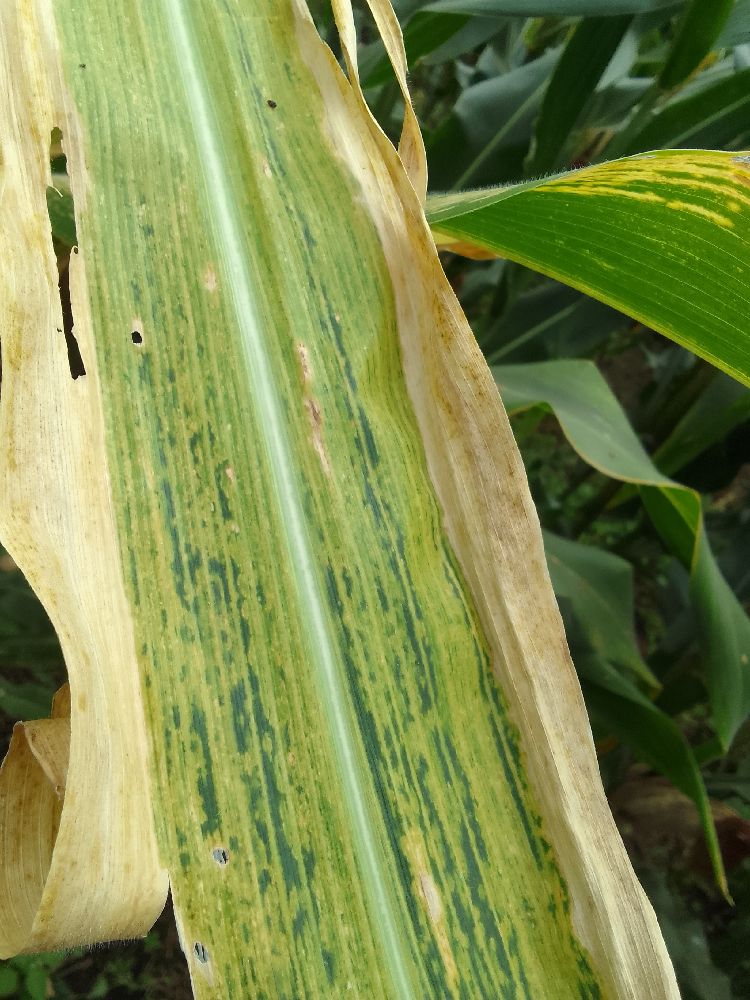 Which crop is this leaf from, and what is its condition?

maize, maize lethal necrosis
